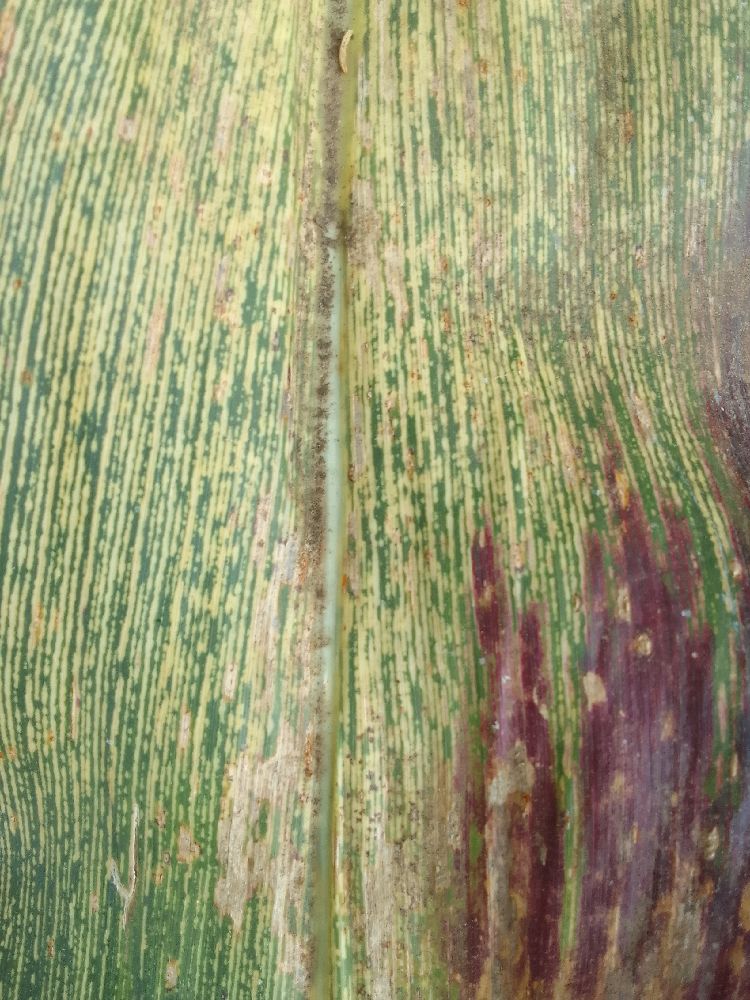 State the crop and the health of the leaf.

maize, maize streak virus
